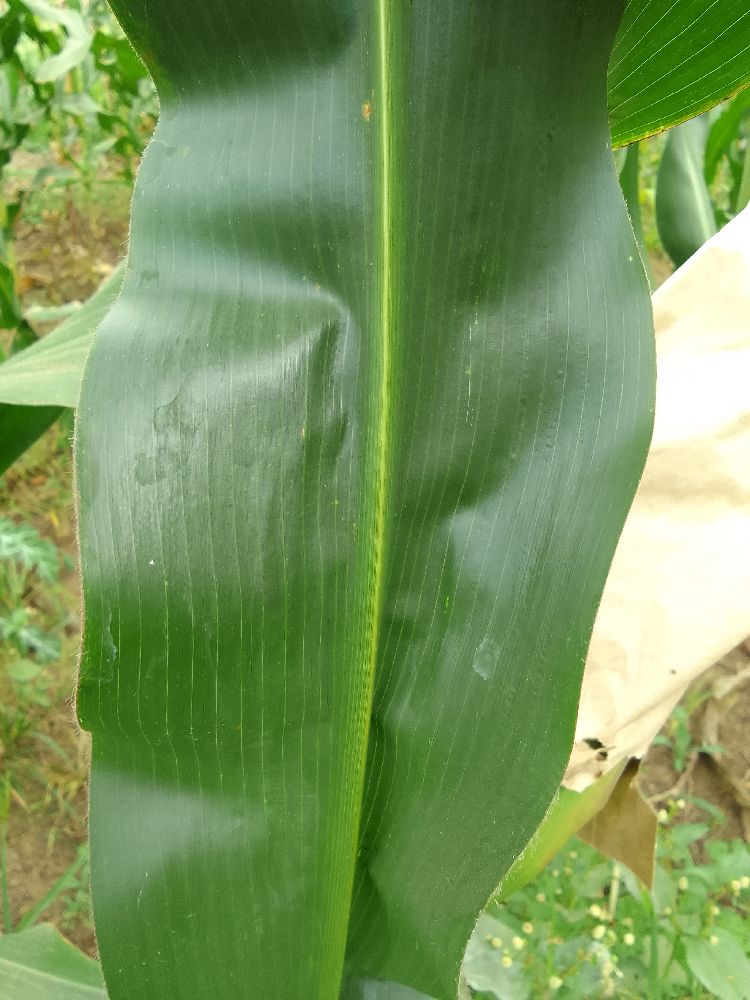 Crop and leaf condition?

maize, healthy
